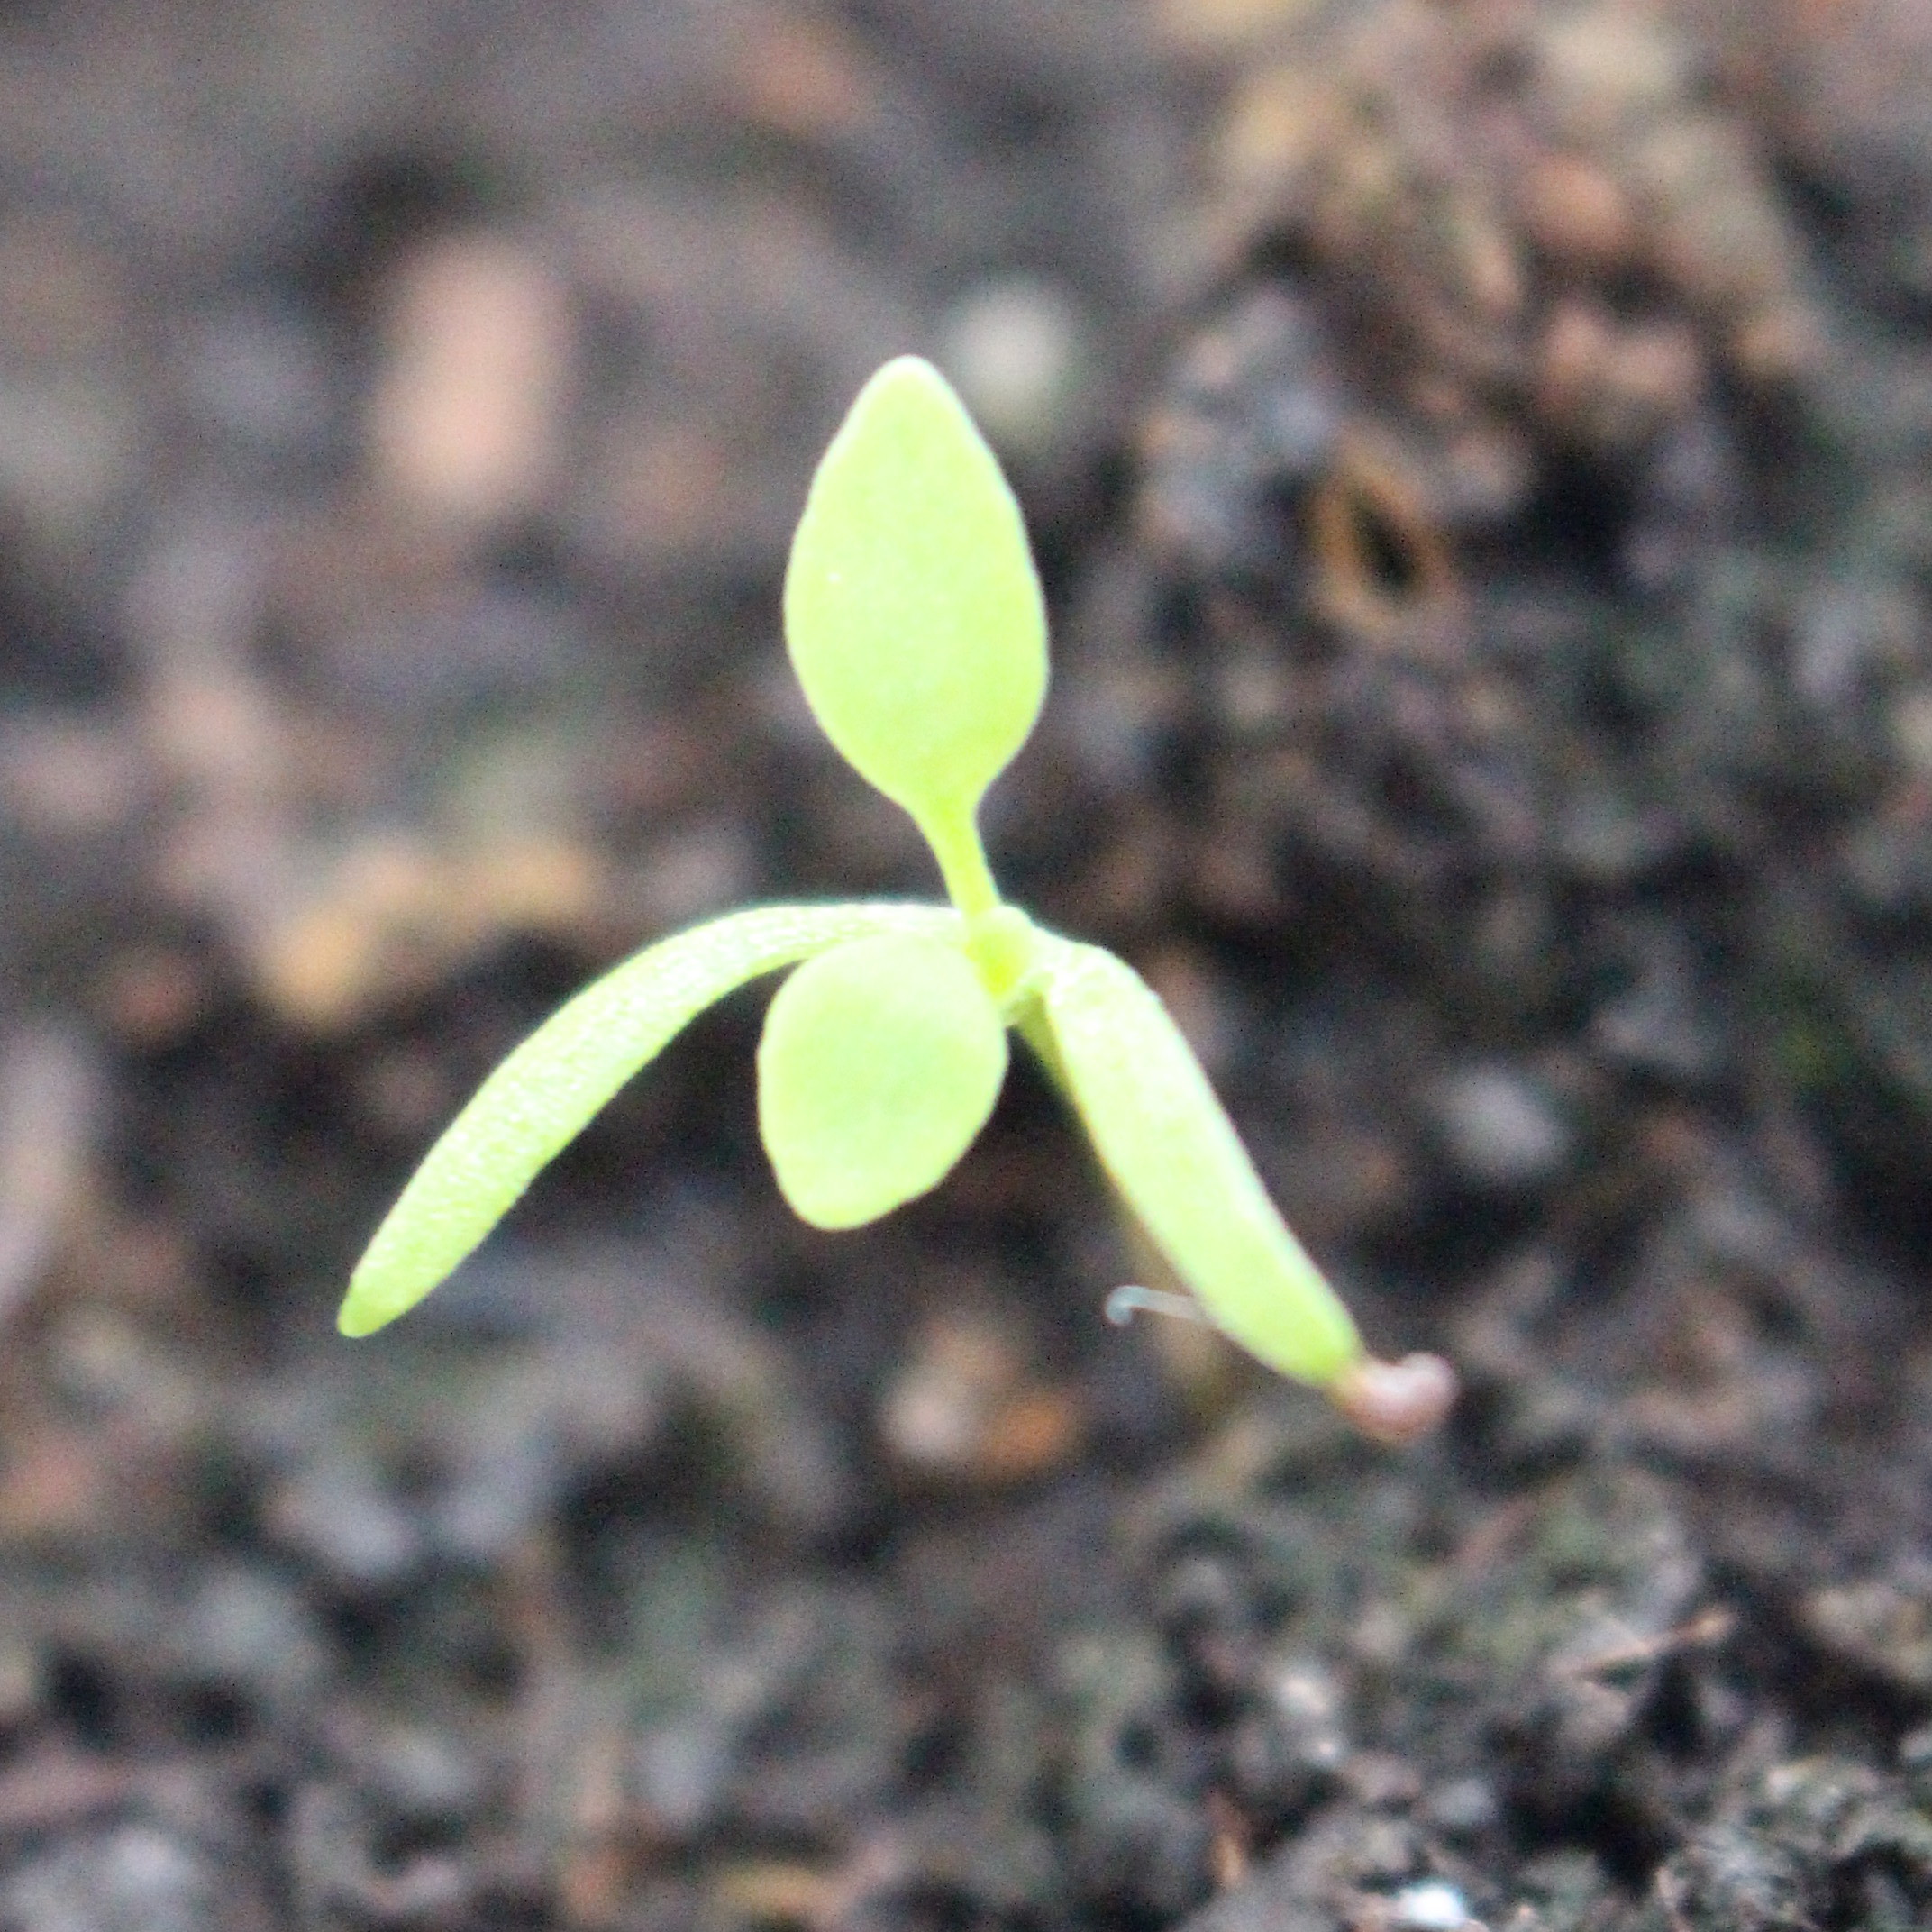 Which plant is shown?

Papaver rhoeas
